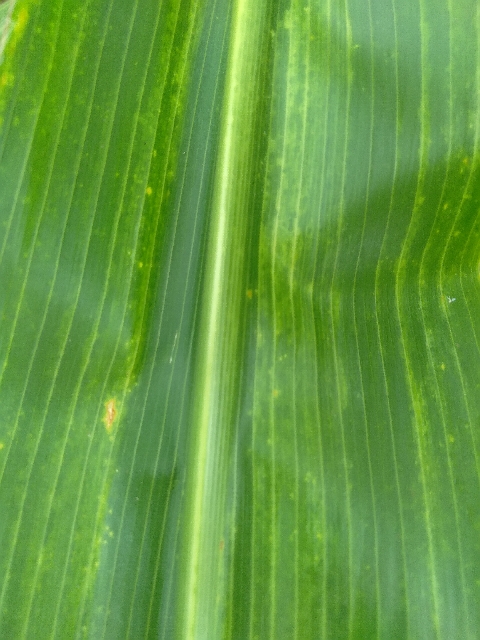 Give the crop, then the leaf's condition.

maize, maize lethal necrosis
